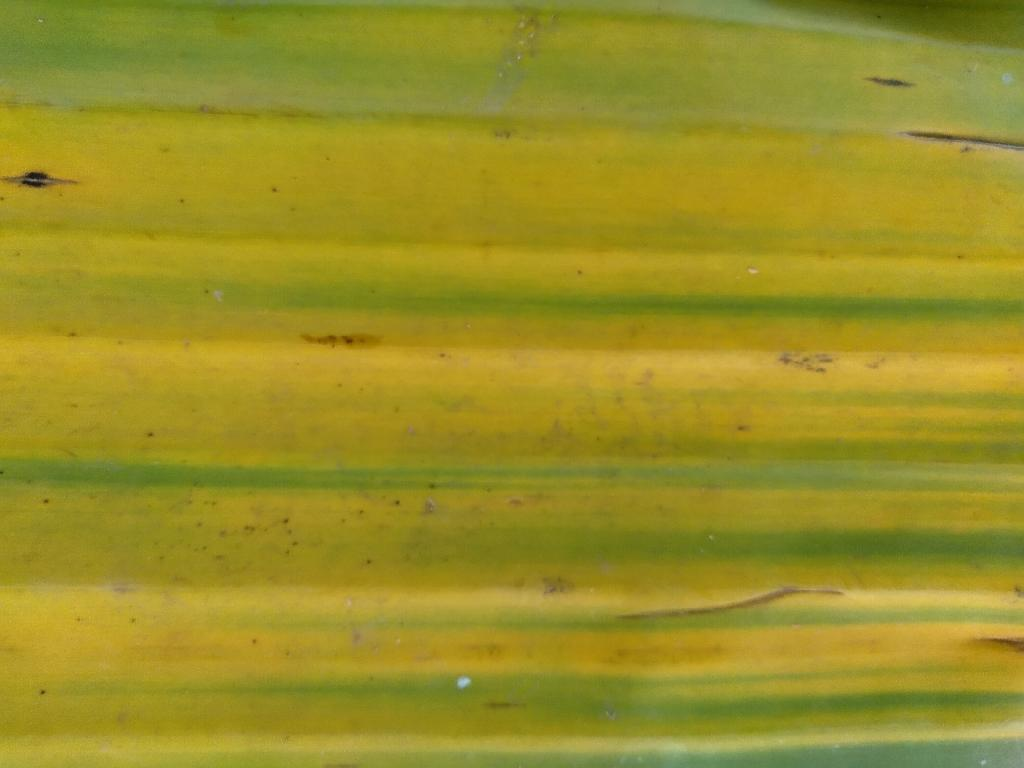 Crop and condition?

banana, fusarium wilt race 1
